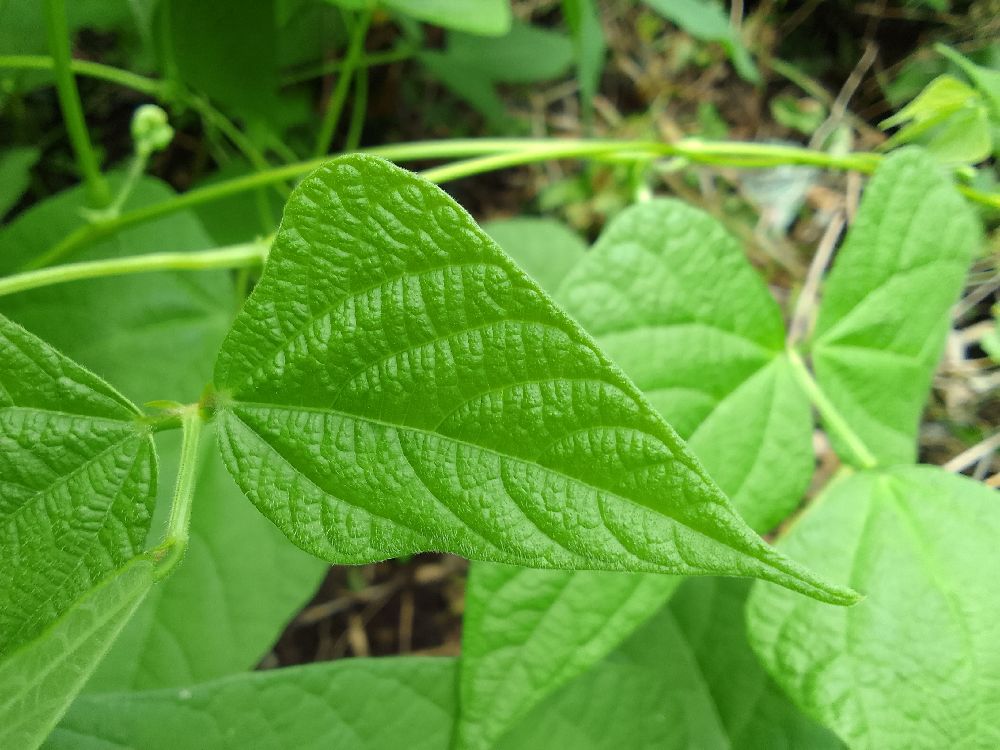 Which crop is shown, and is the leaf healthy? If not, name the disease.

common bean, healthy
